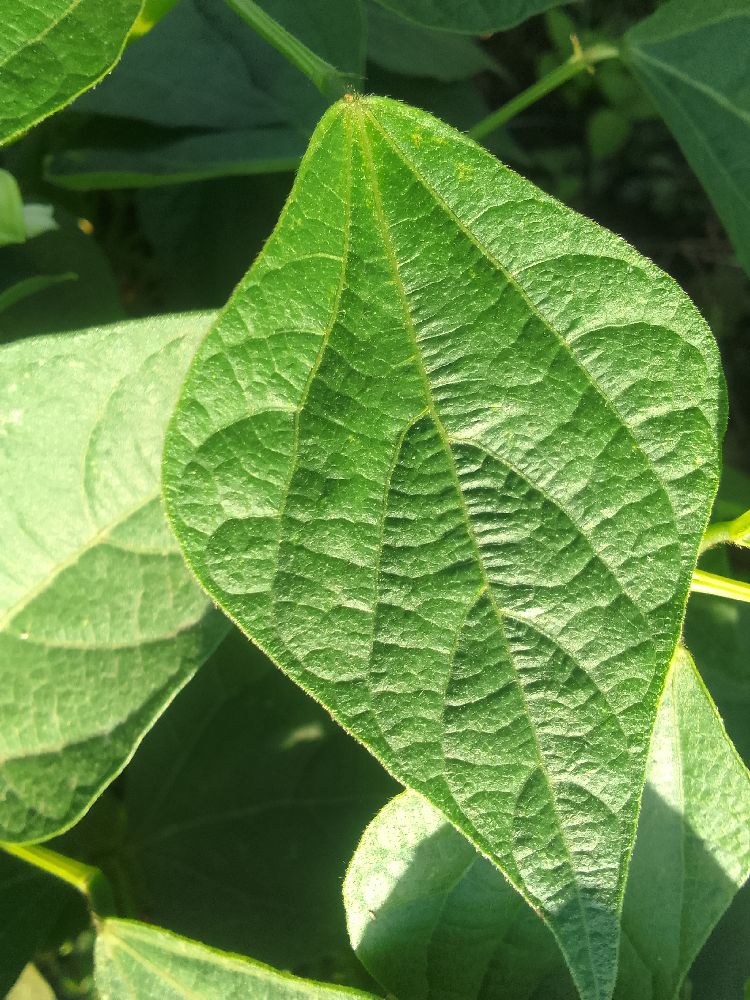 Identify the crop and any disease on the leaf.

common bean, healthy
